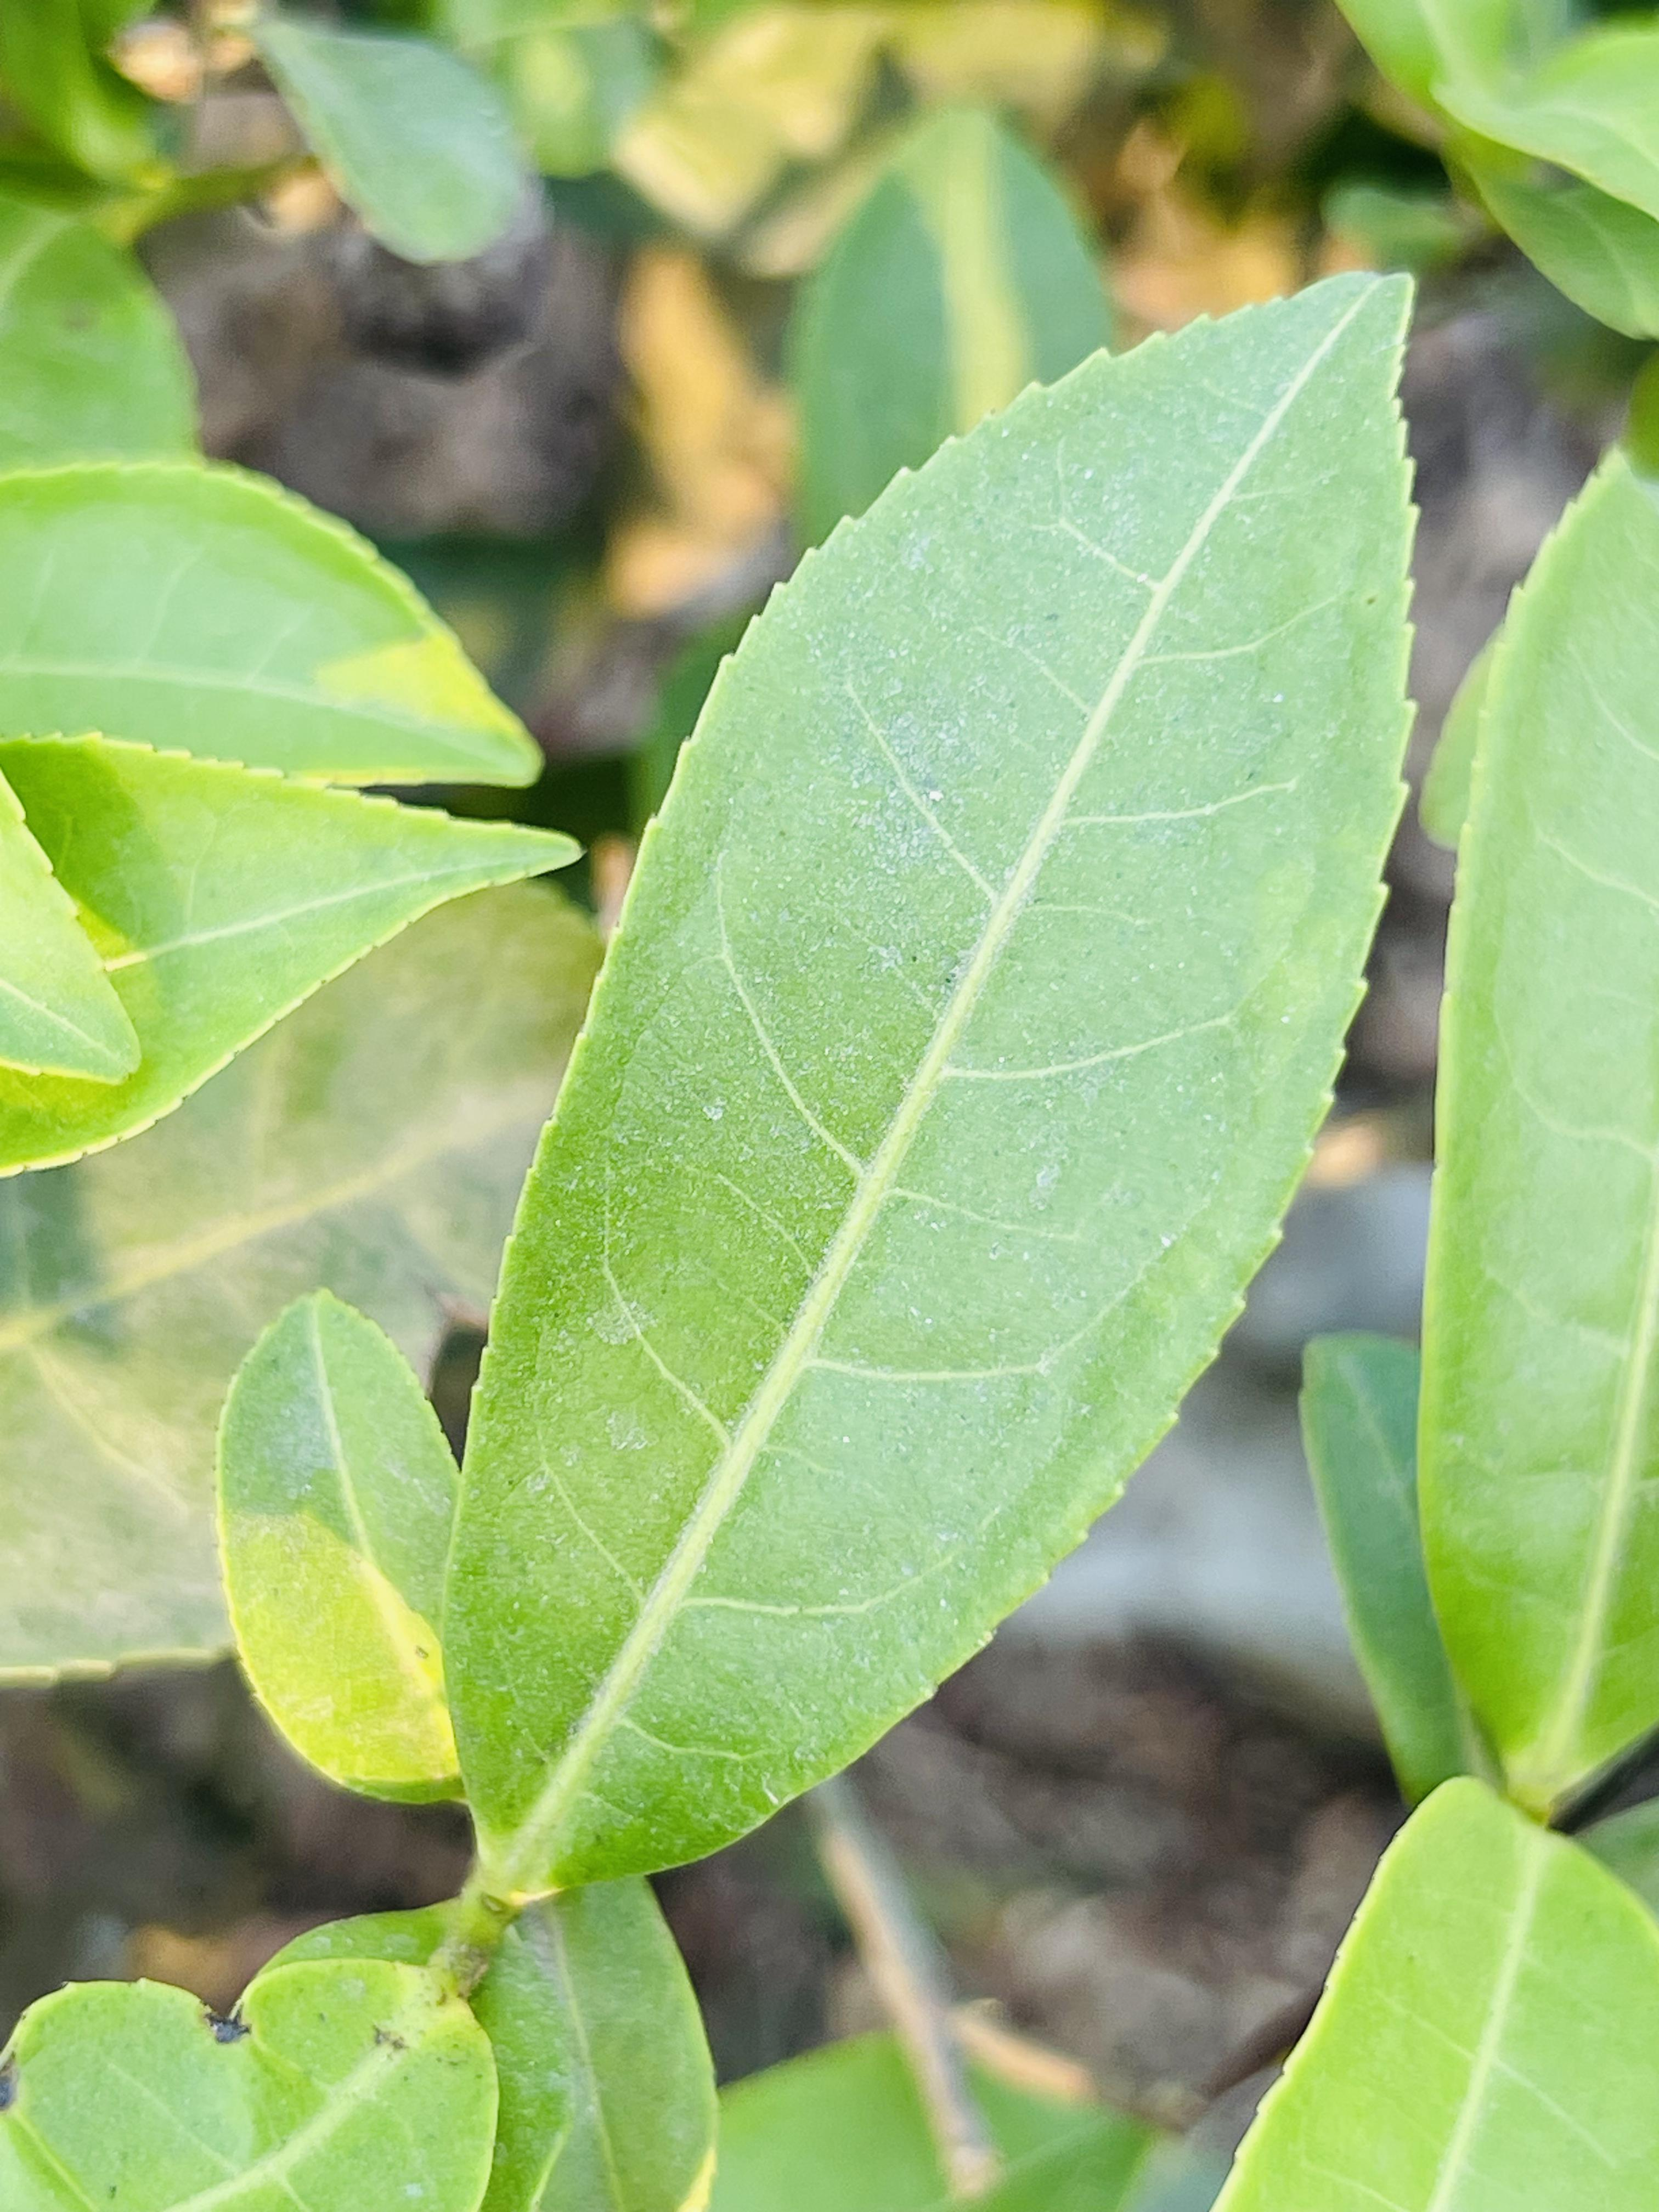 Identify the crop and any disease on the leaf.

tea, healthy leaf
